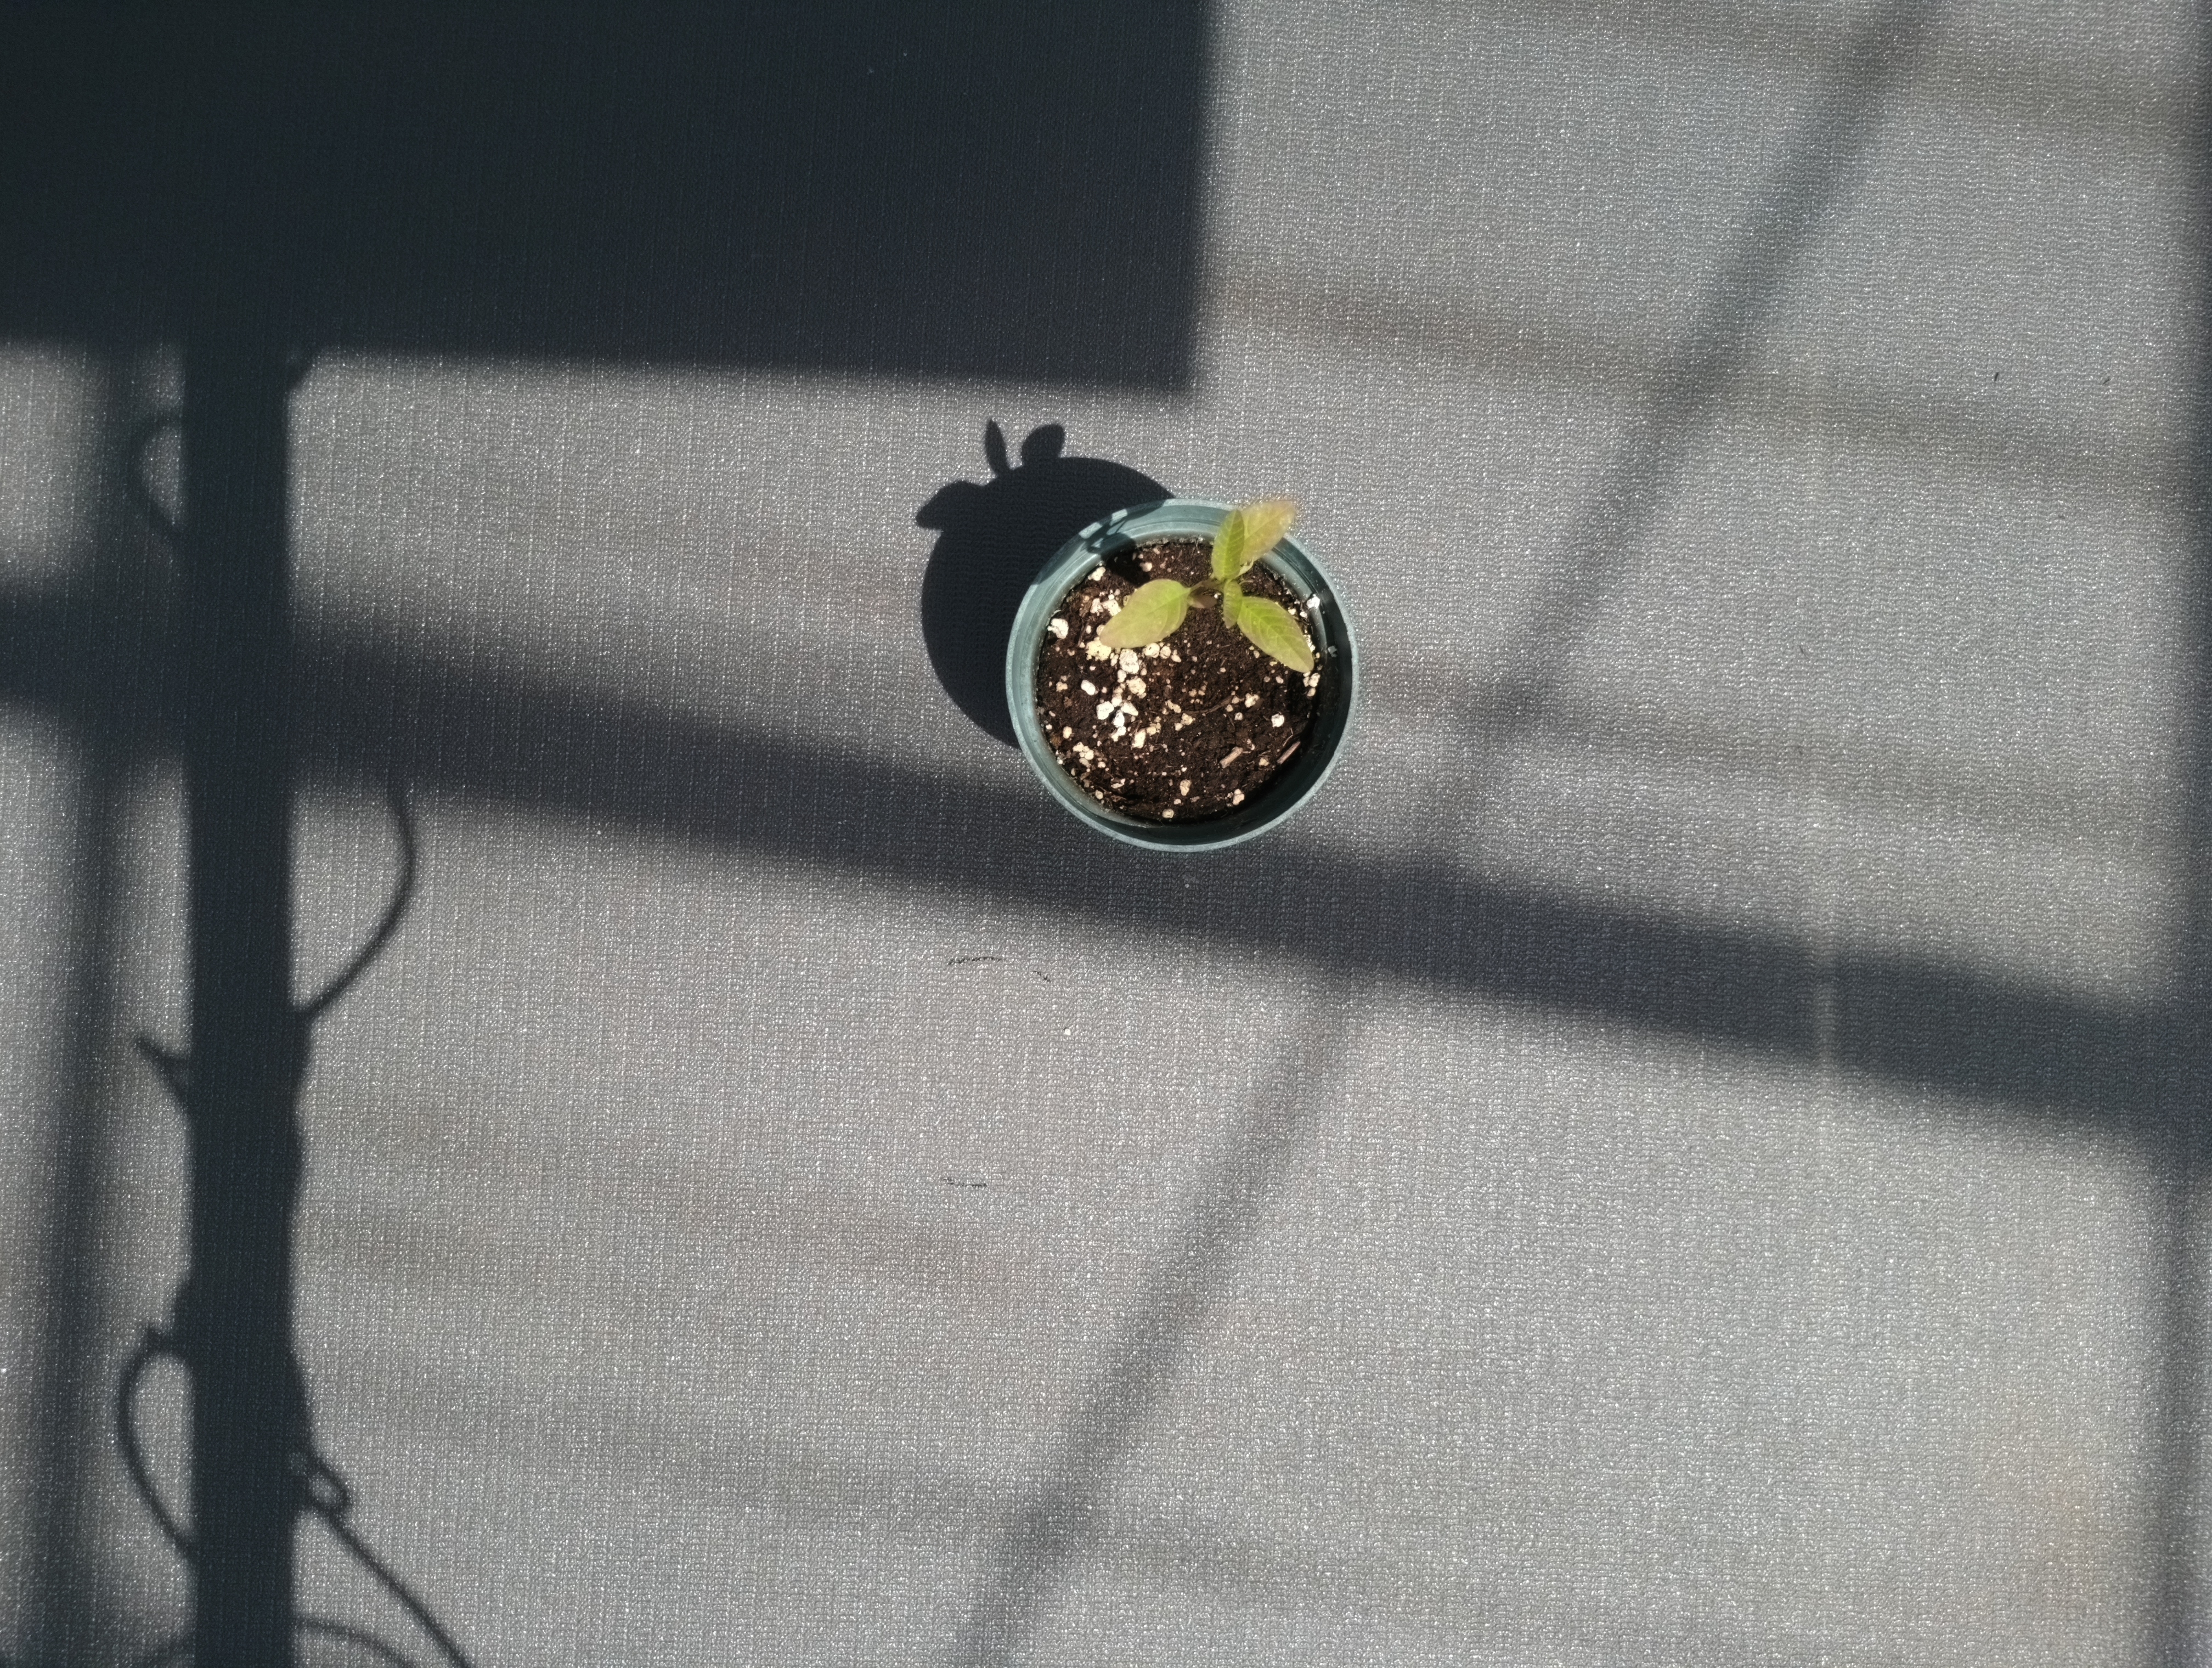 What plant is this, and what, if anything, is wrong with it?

waterhemp, chlorosis only
